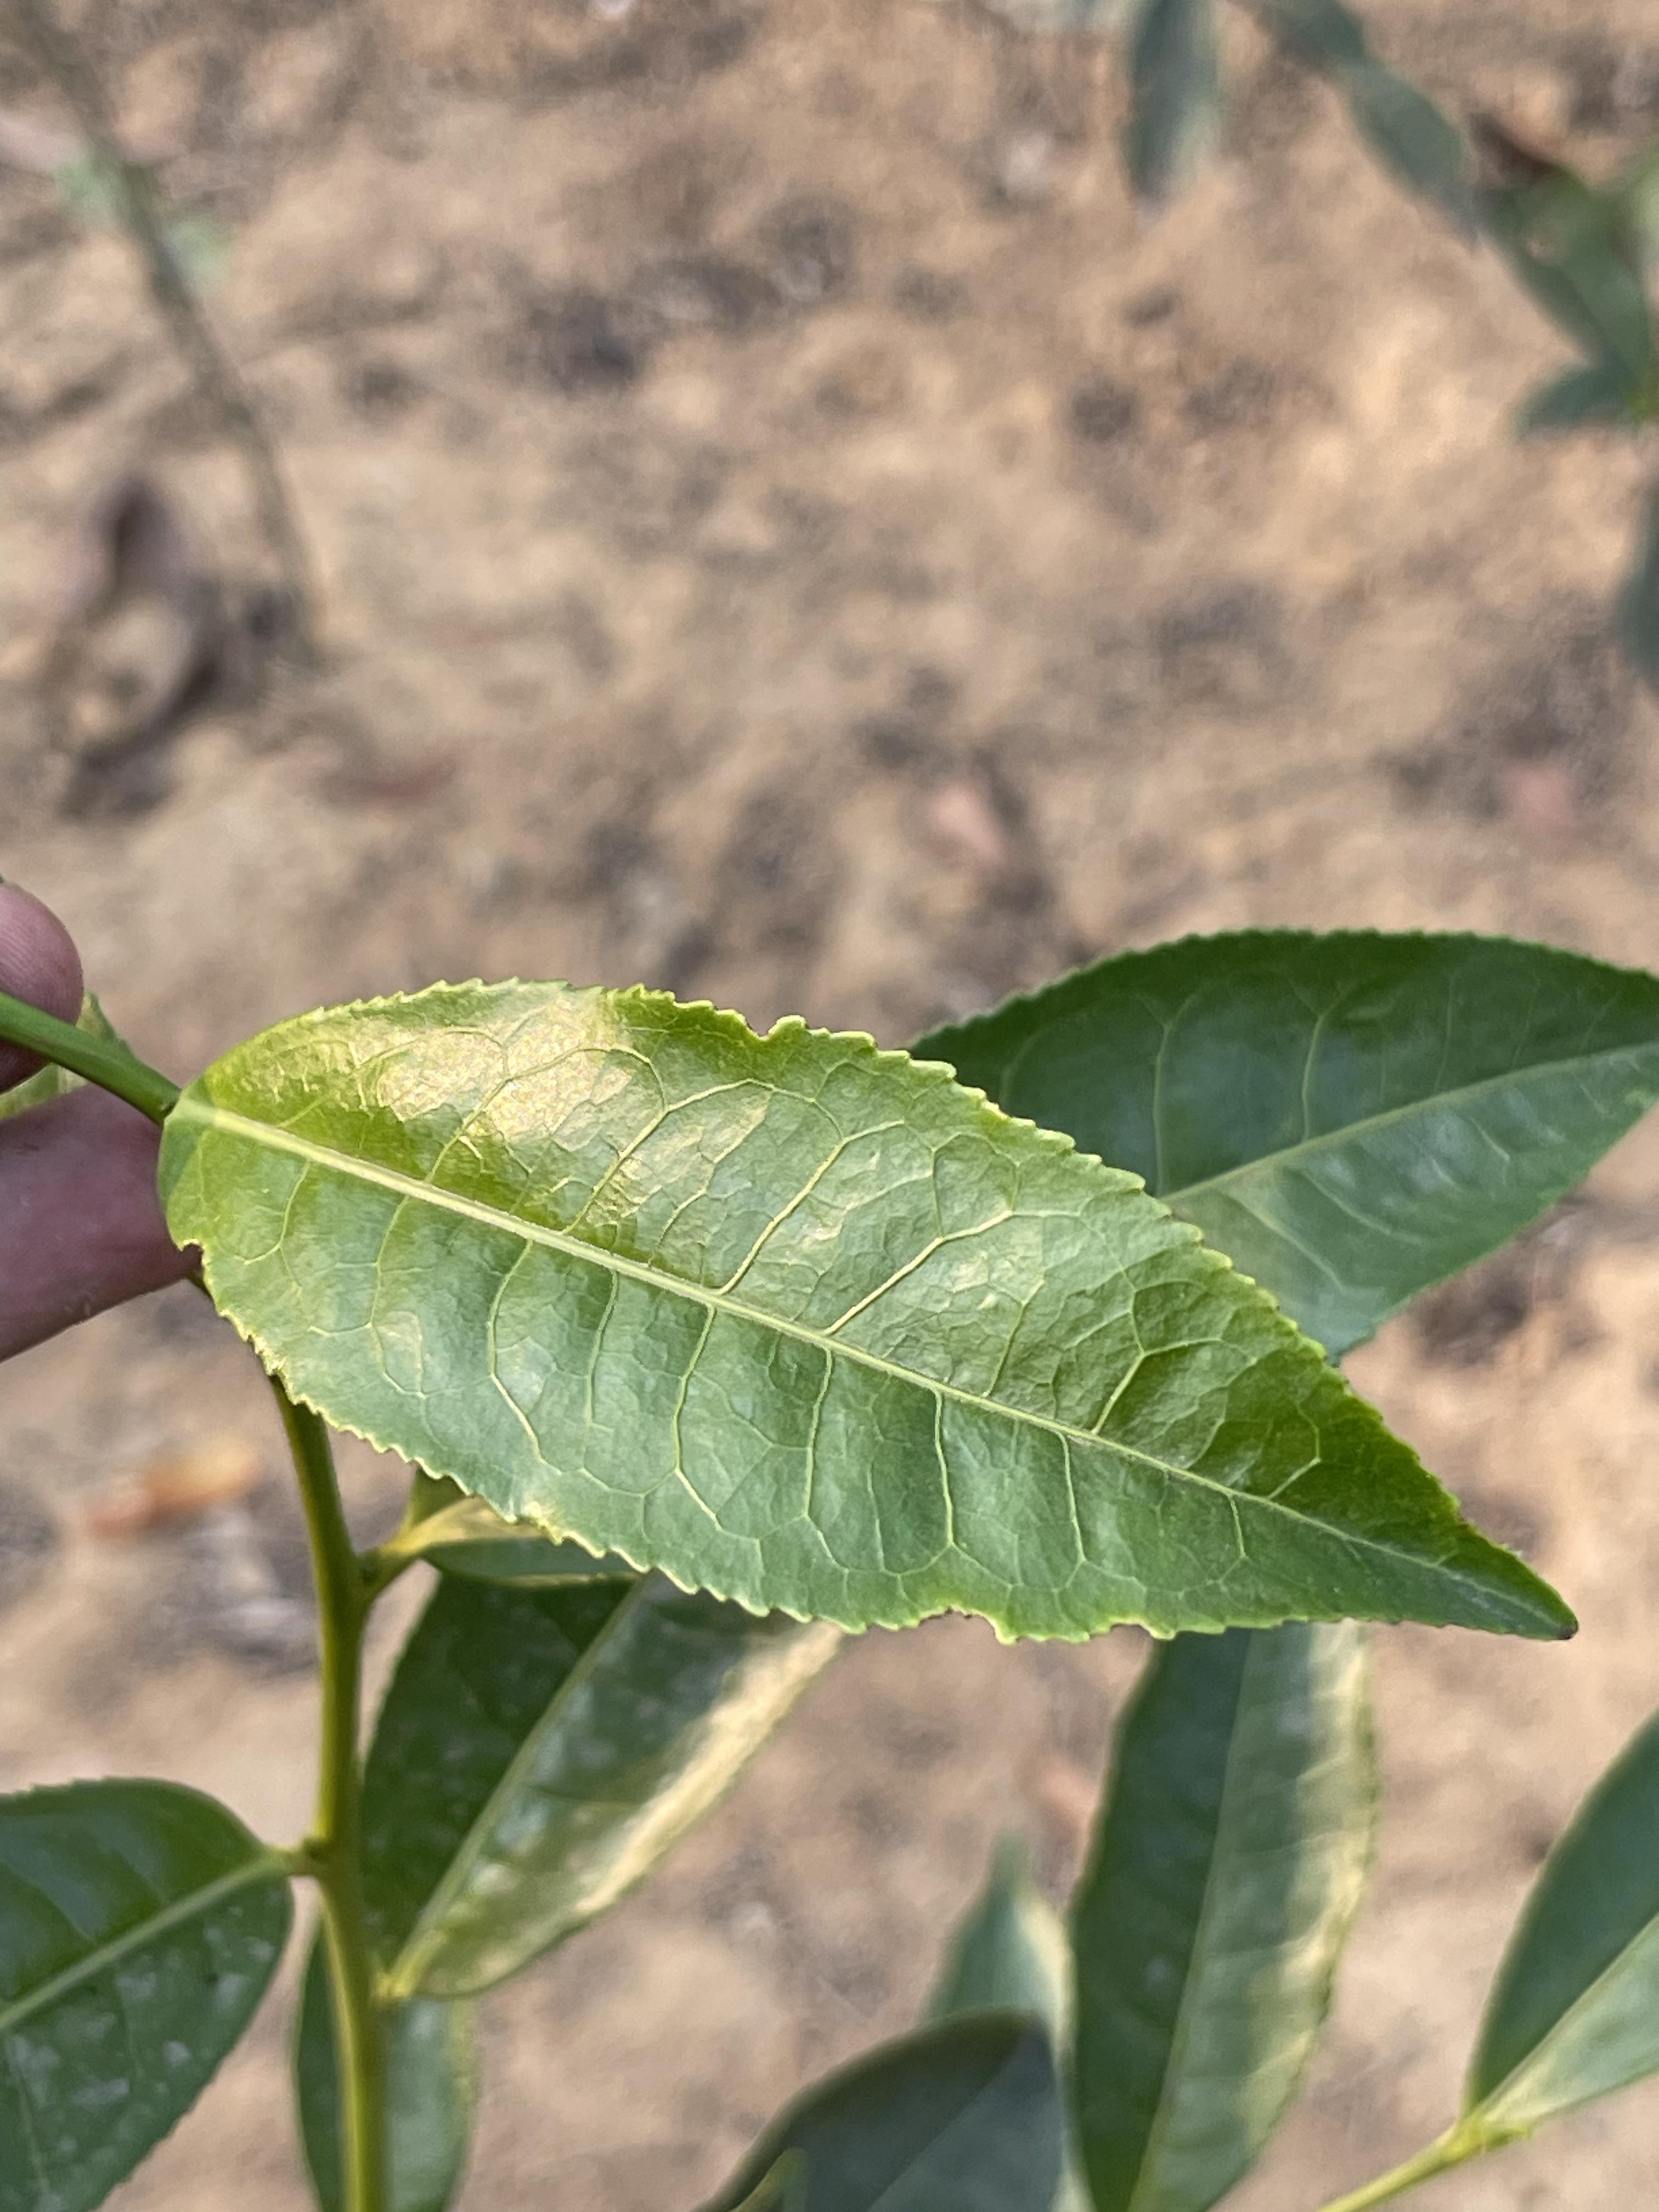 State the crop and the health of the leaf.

tea, healthy leaf
